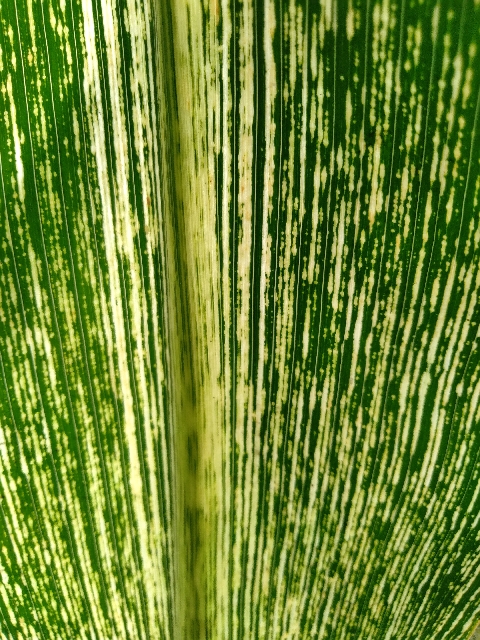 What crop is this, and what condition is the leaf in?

maize, maize streak virus
